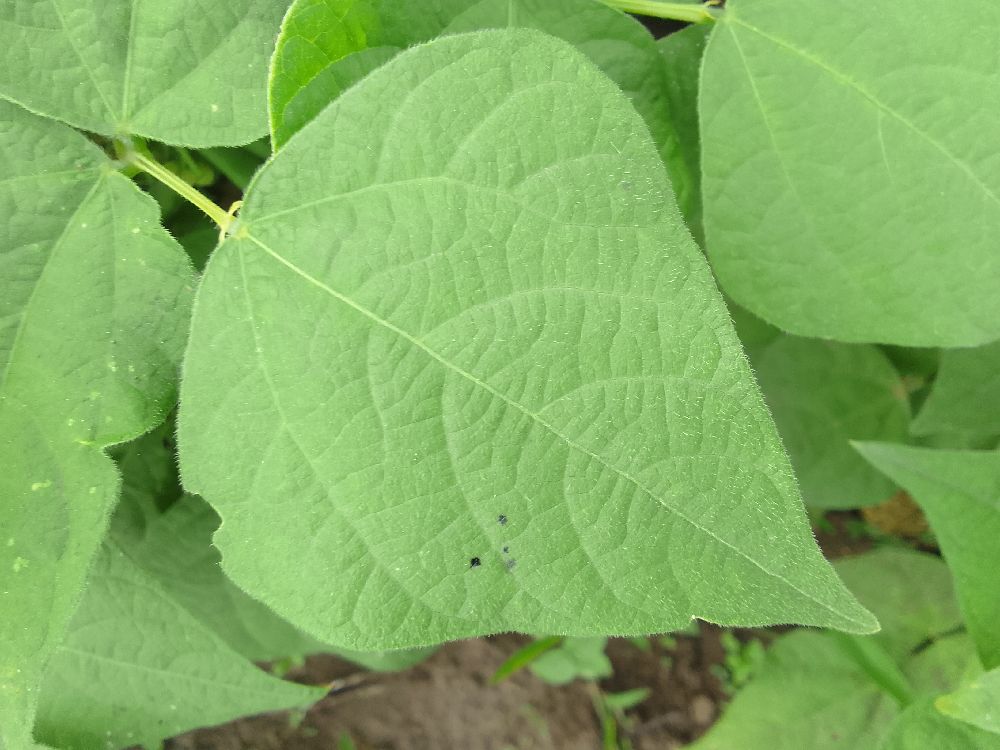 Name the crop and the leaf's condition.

common bean, healthy
